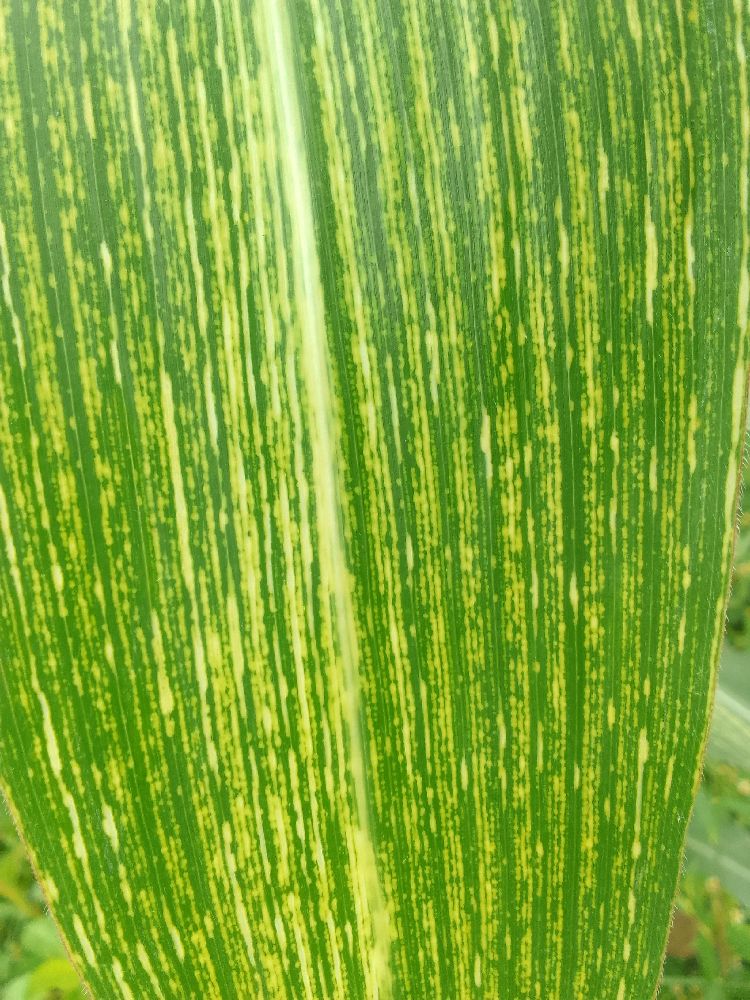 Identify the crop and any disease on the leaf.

maize, maize streak virus
